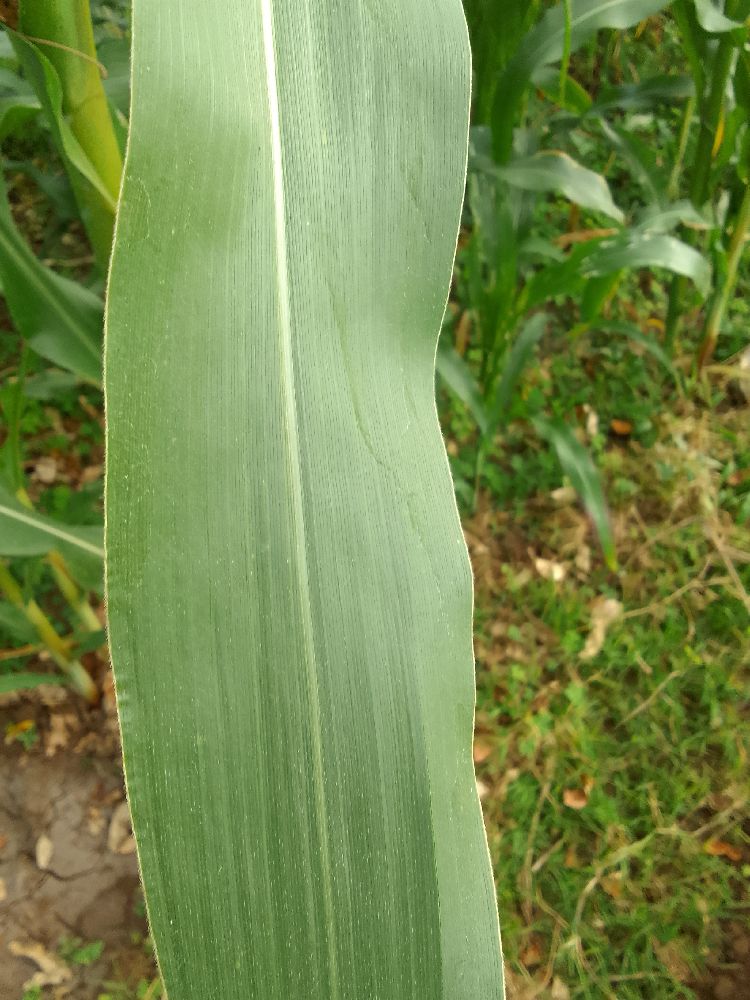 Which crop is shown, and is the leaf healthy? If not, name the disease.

maize, healthy
